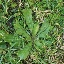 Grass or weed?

structured weed
